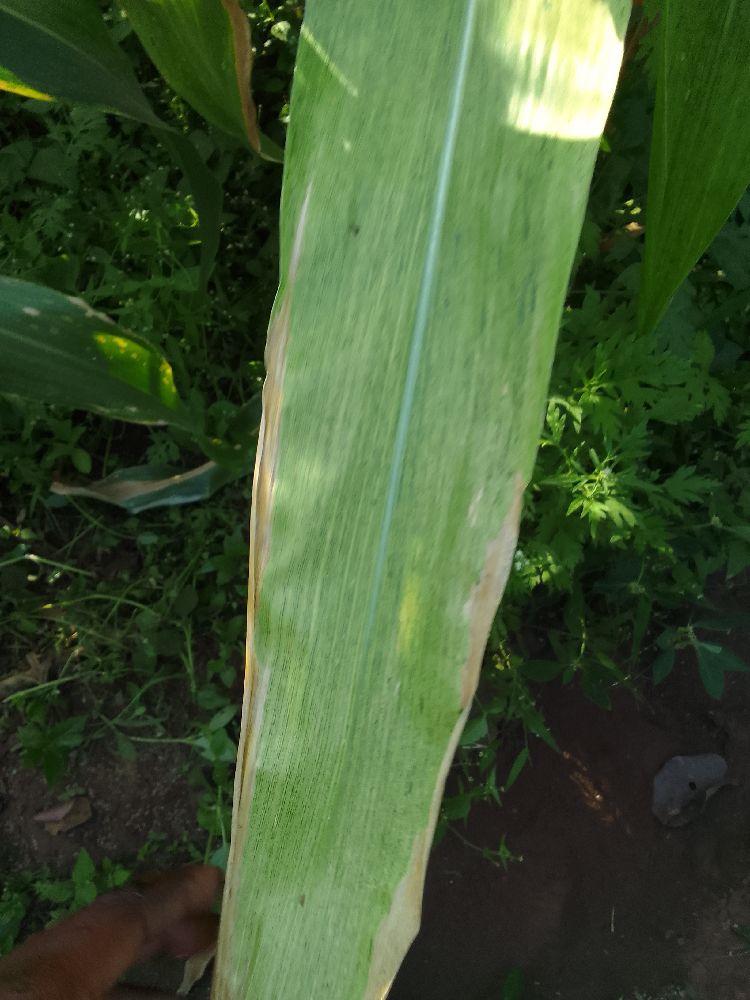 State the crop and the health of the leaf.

maize, maize lethal necrosis
